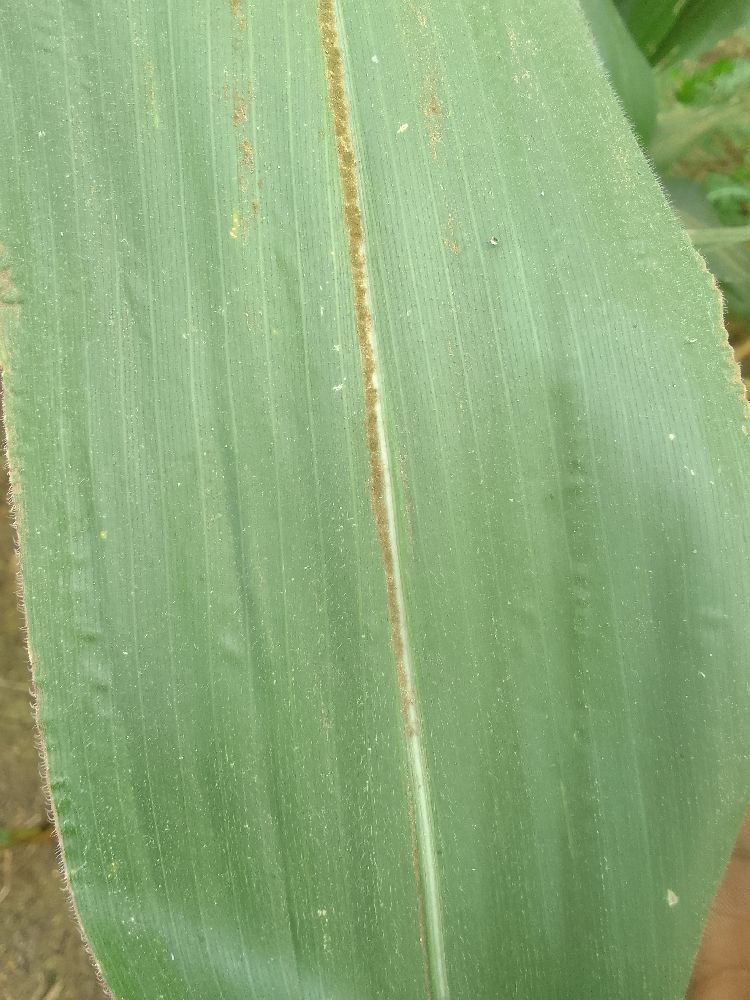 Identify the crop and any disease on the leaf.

maize, healthy
